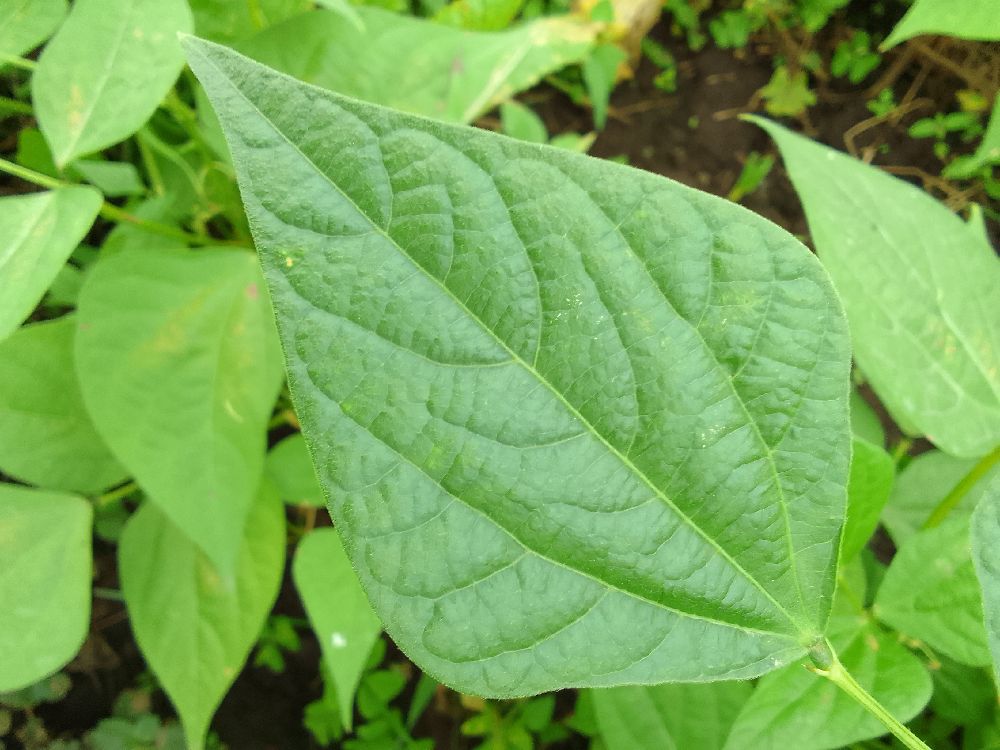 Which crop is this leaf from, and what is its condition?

common bean, healthy
